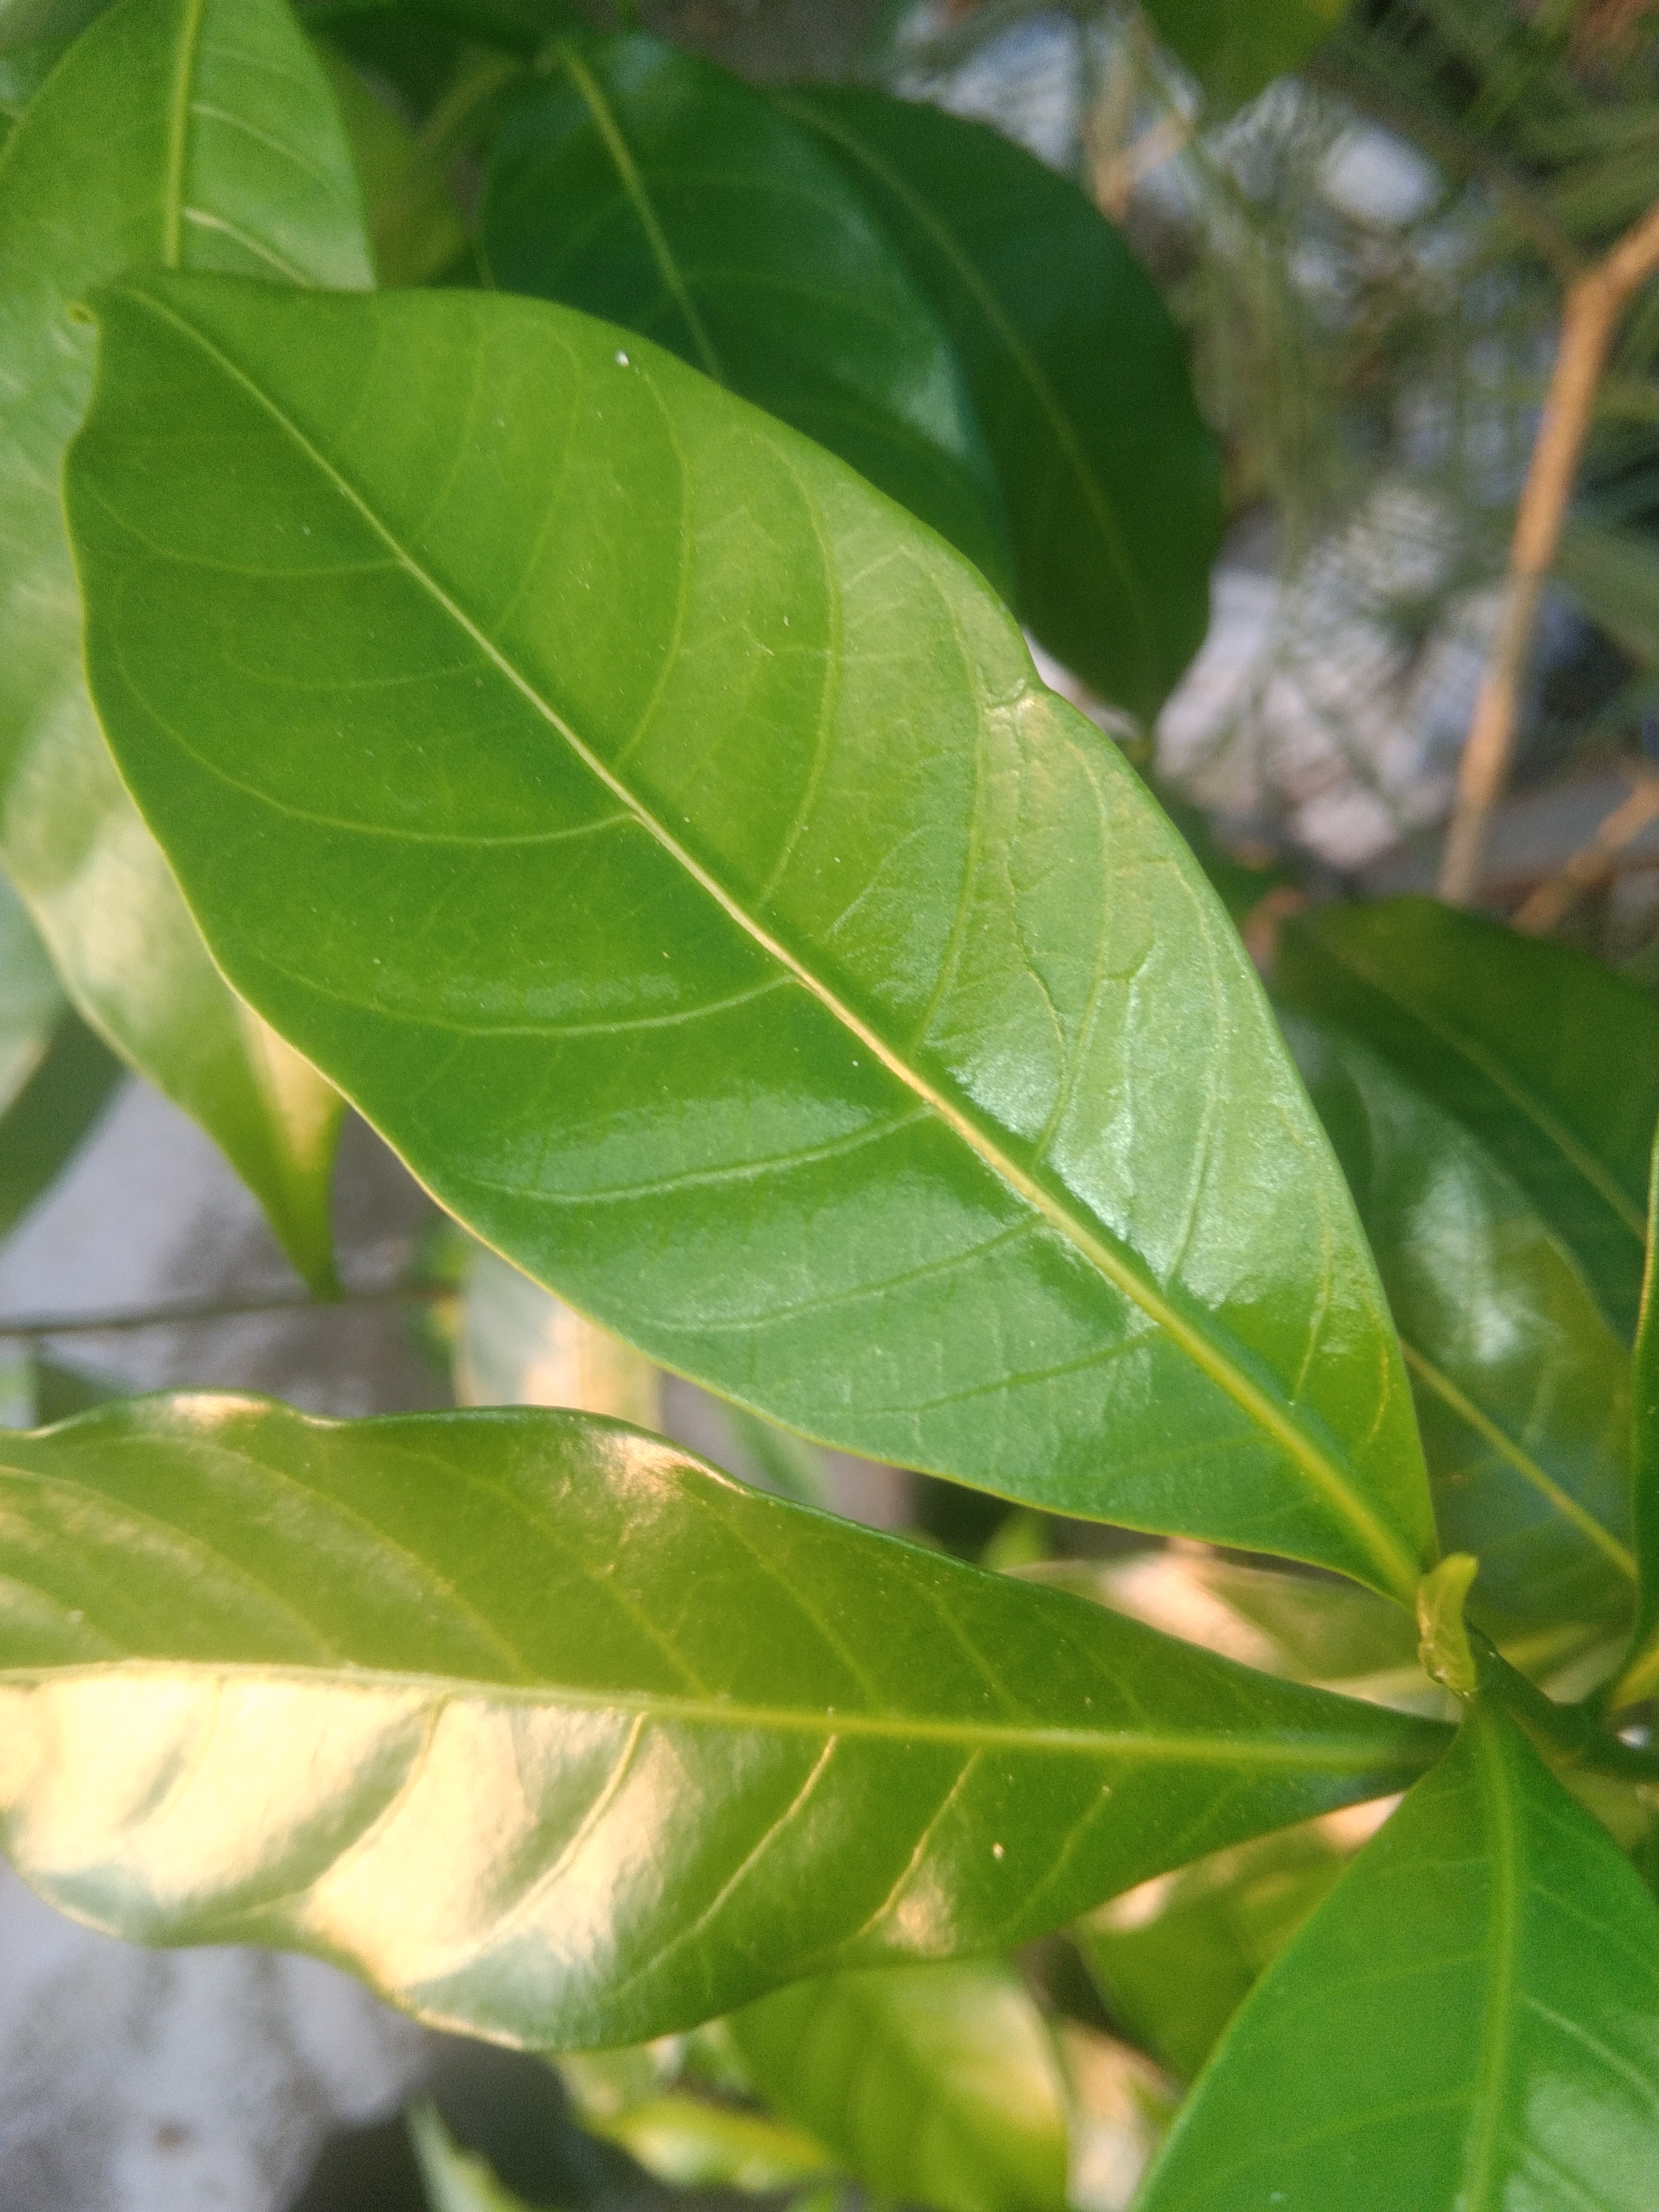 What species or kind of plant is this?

togor
